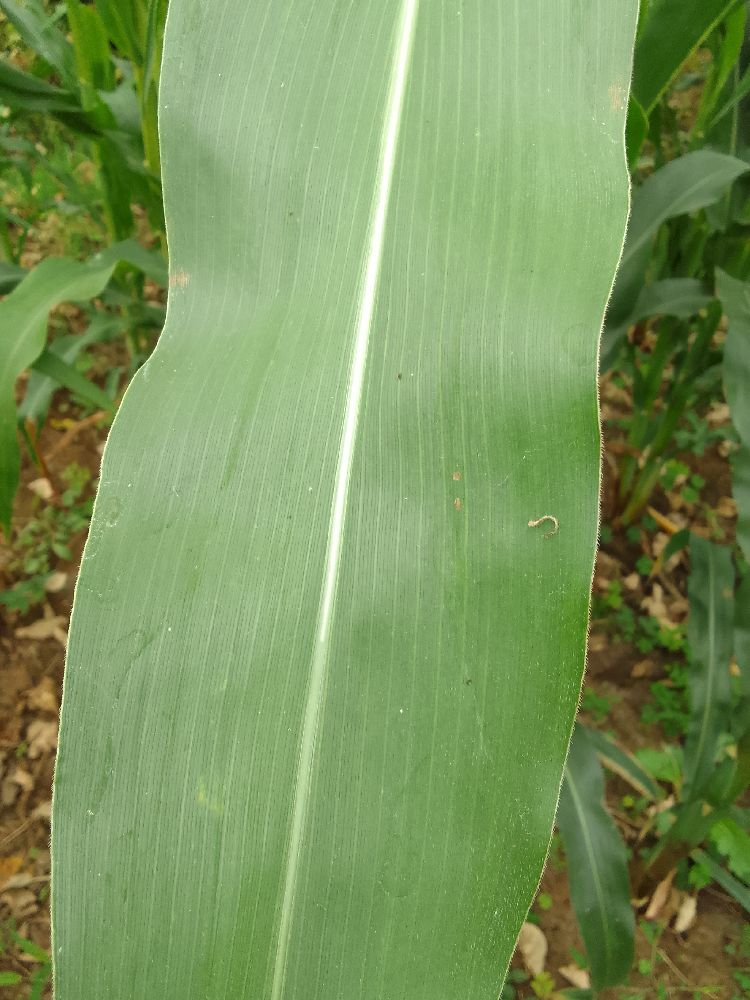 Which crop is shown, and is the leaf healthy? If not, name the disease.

maize, healthy
